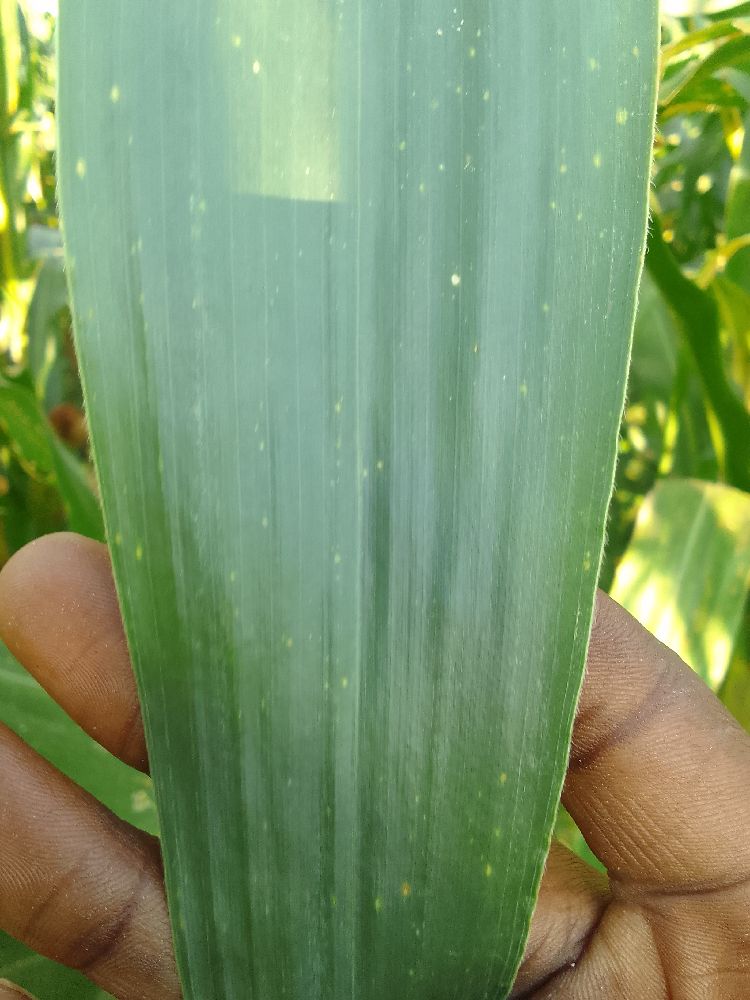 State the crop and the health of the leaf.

maize, healthy
